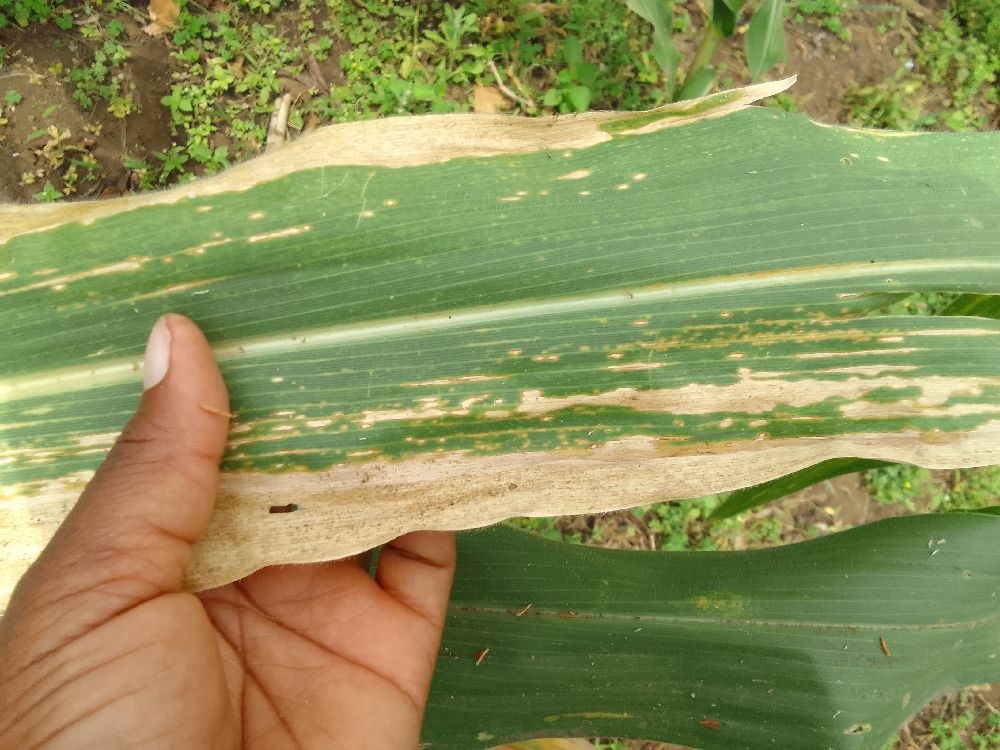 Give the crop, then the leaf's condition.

maize, maize lethal necrosis
